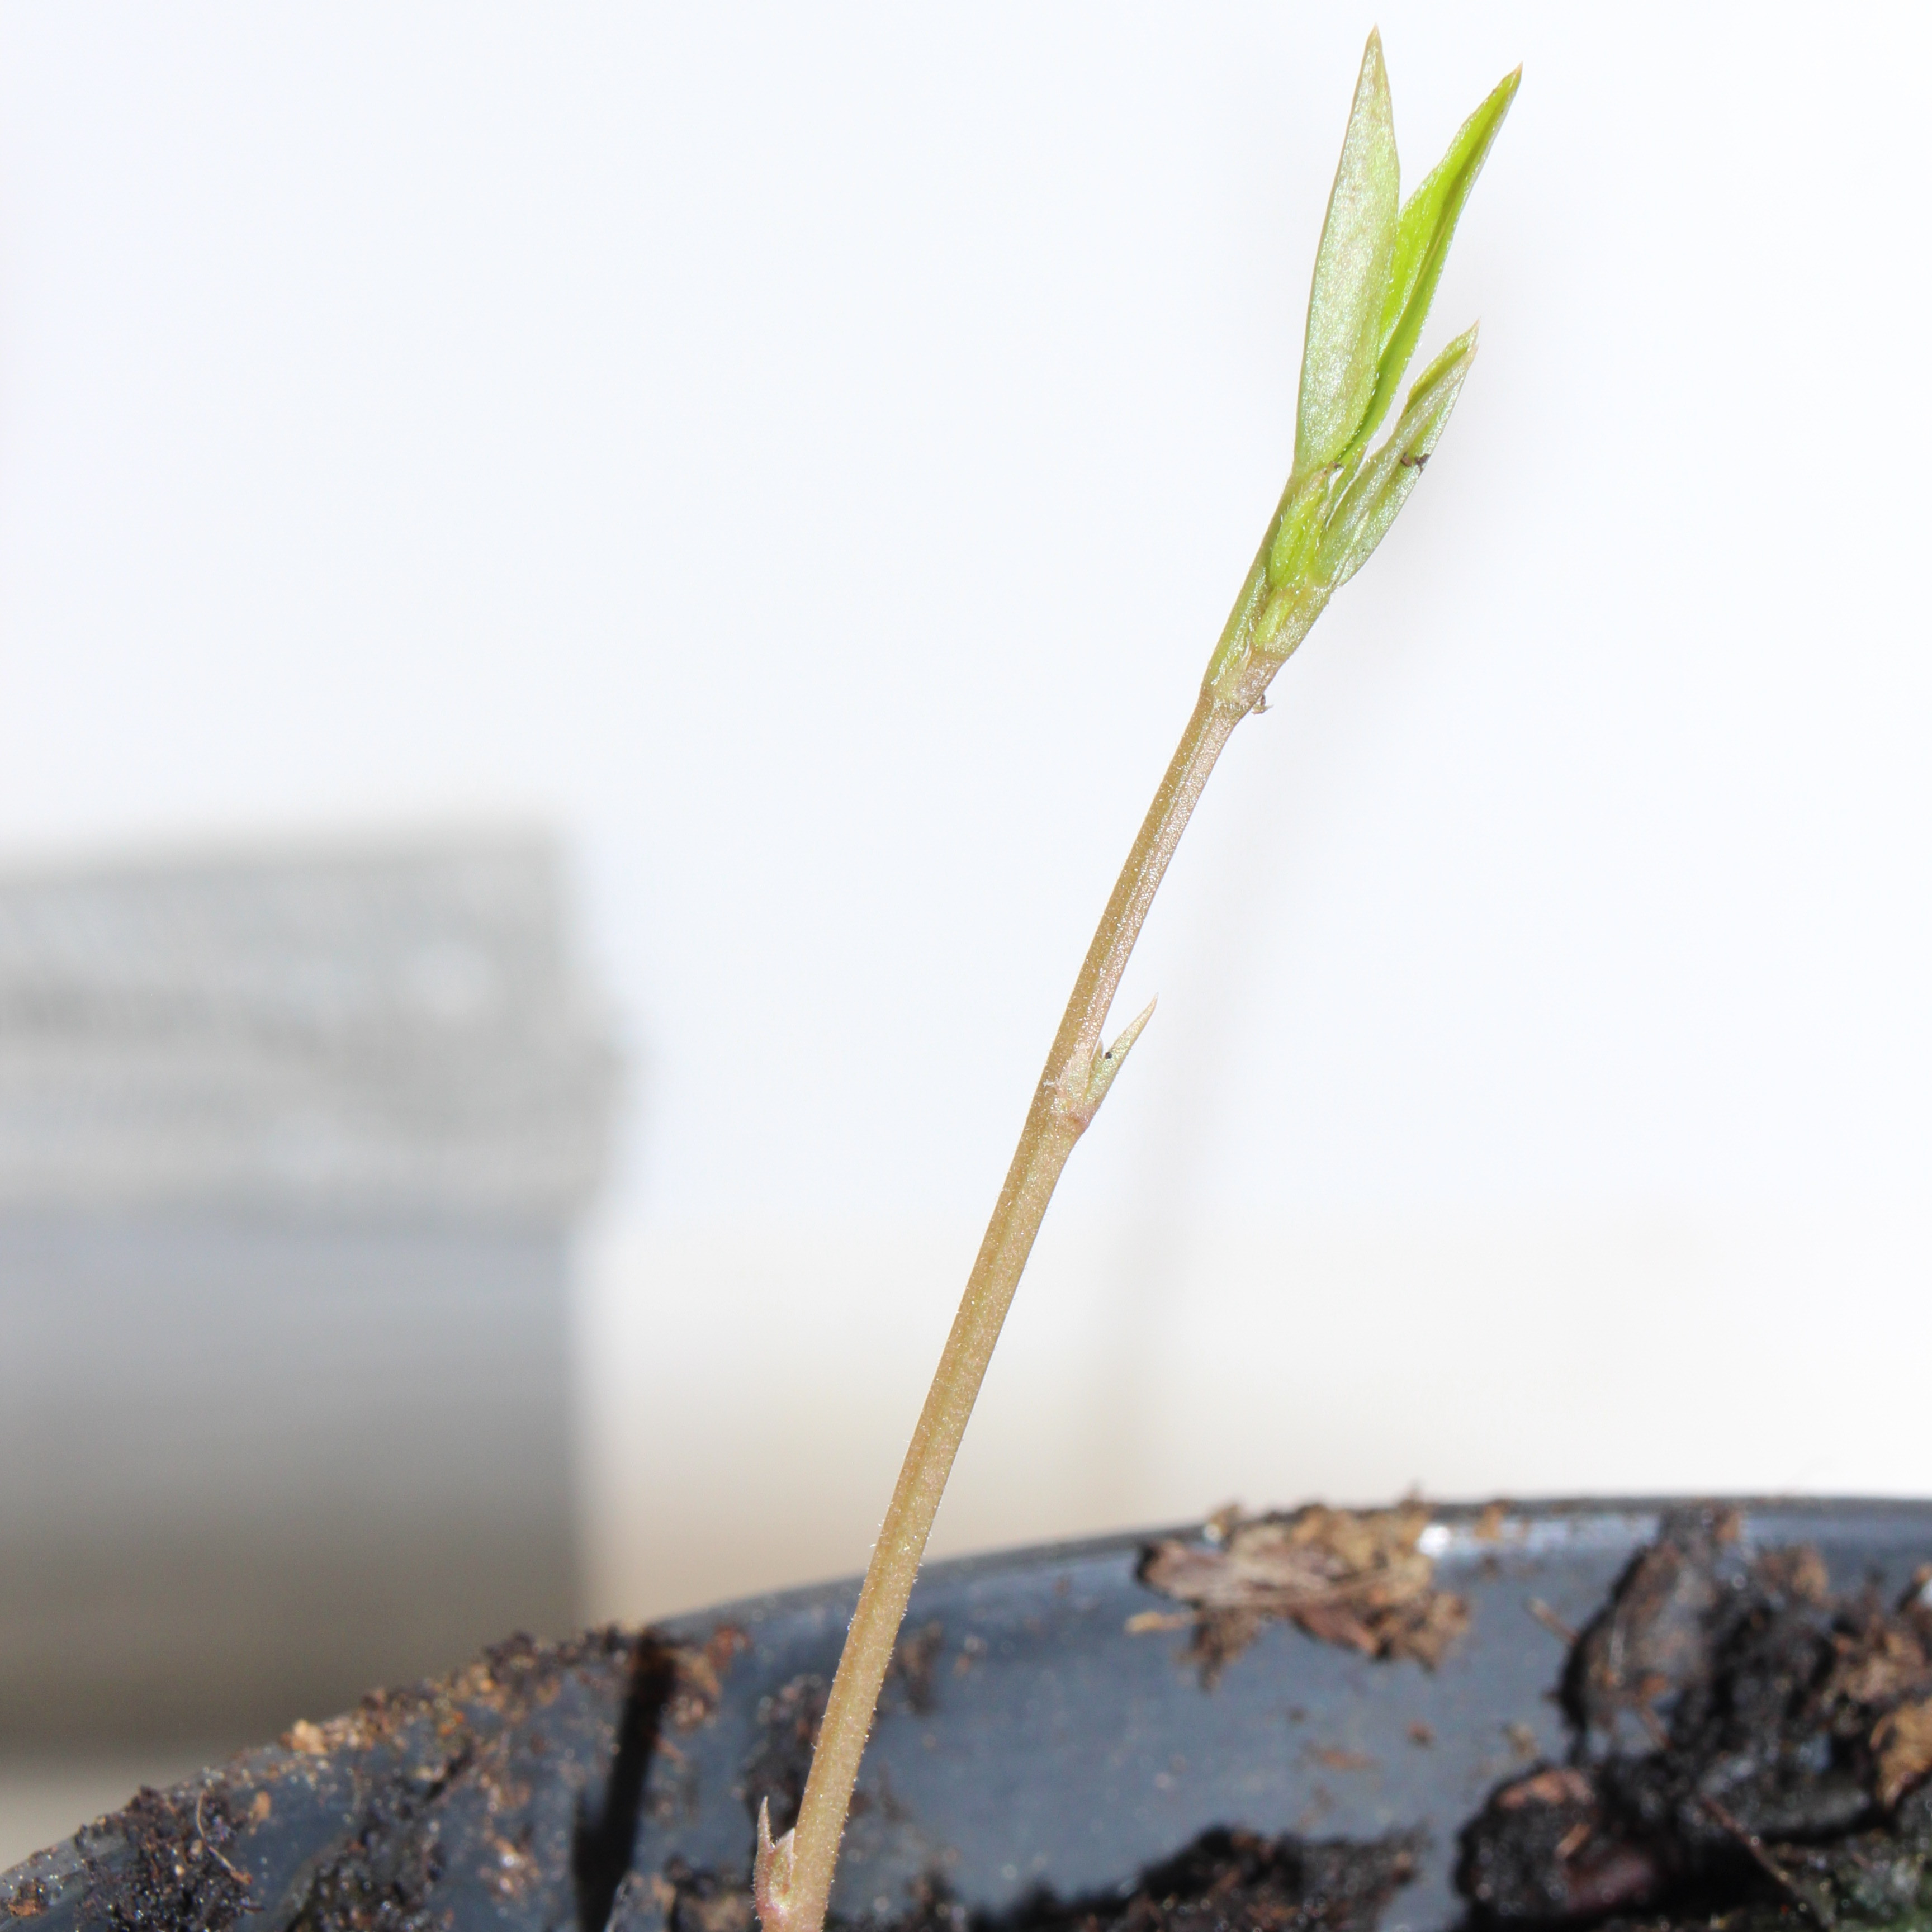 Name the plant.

Vicia sativa
